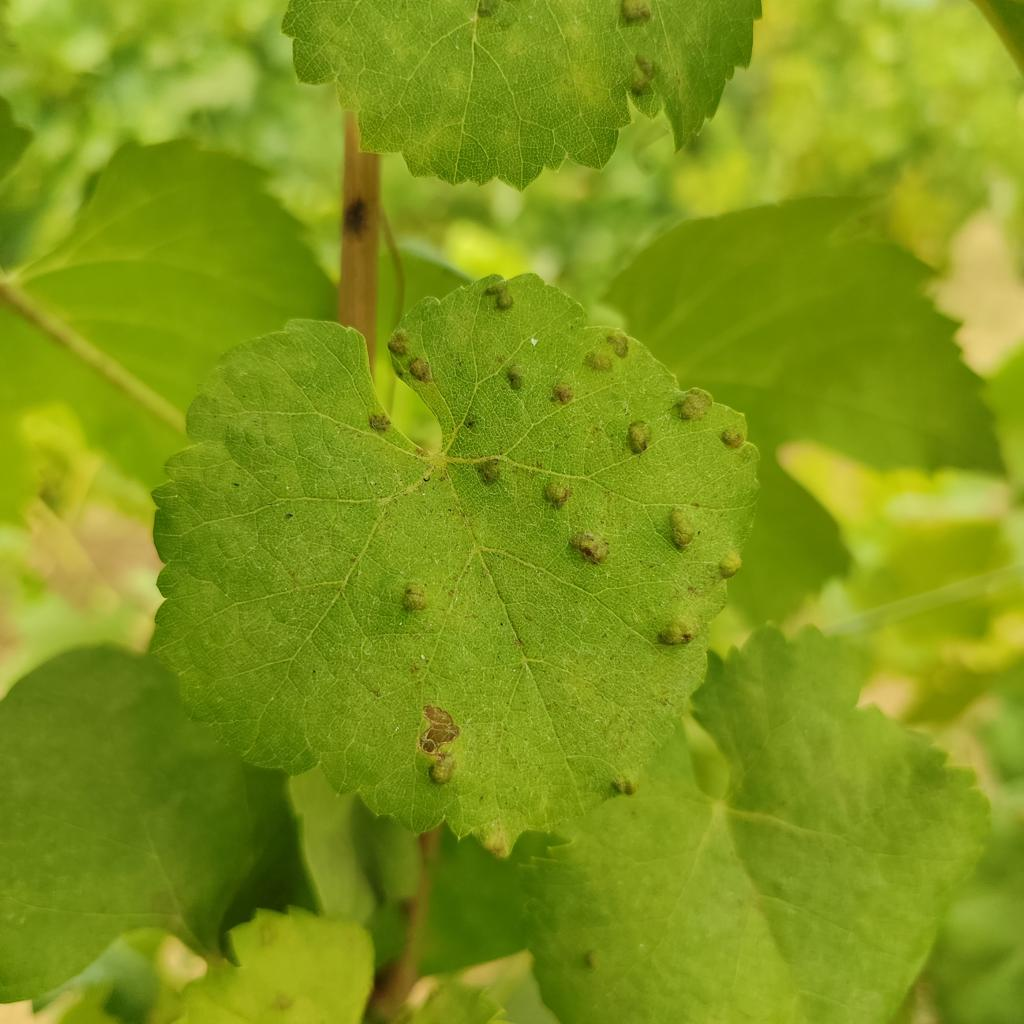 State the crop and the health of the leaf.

grapevine, erineum mite
